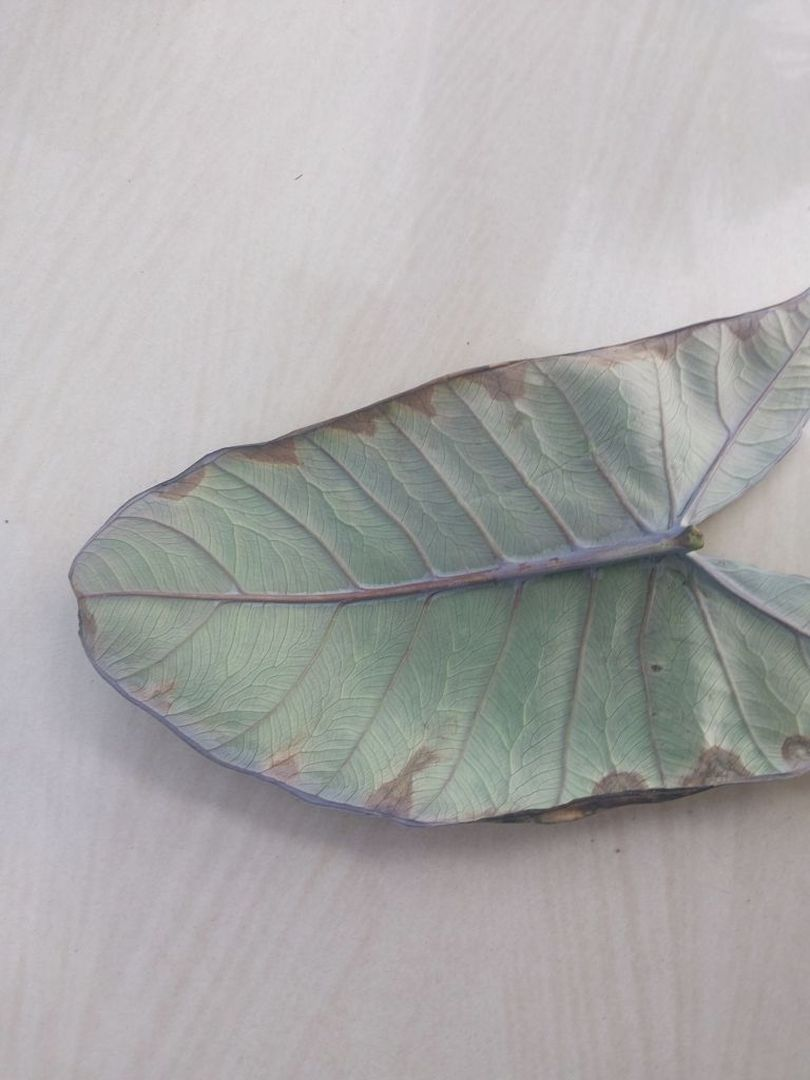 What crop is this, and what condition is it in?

taro, leaf blight
